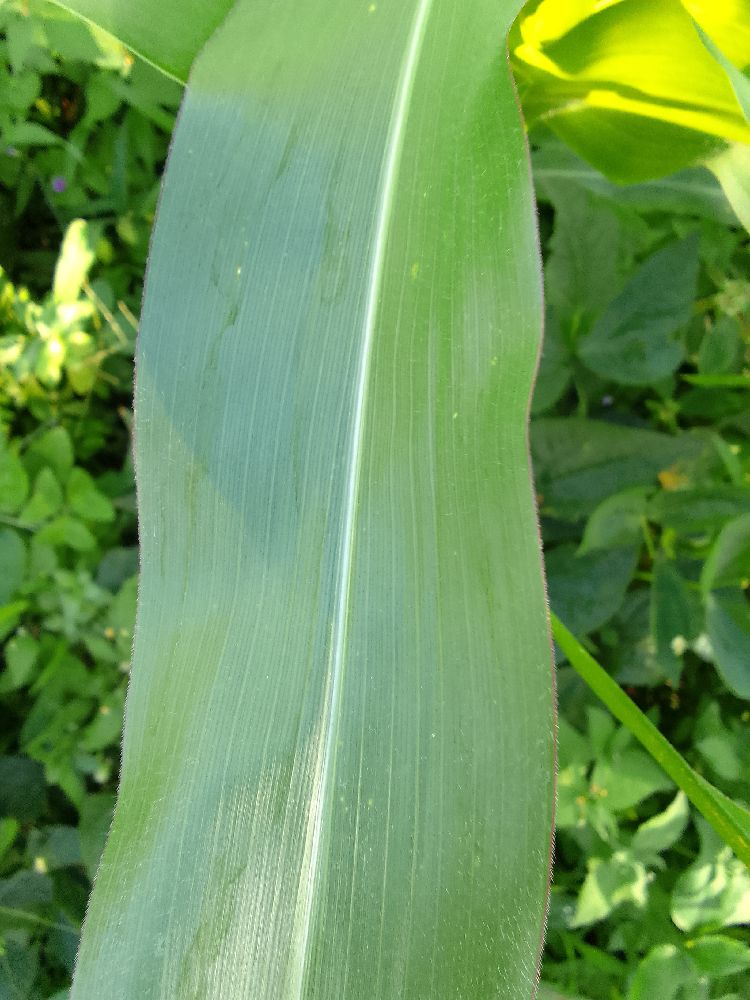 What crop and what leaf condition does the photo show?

maize, healthy
